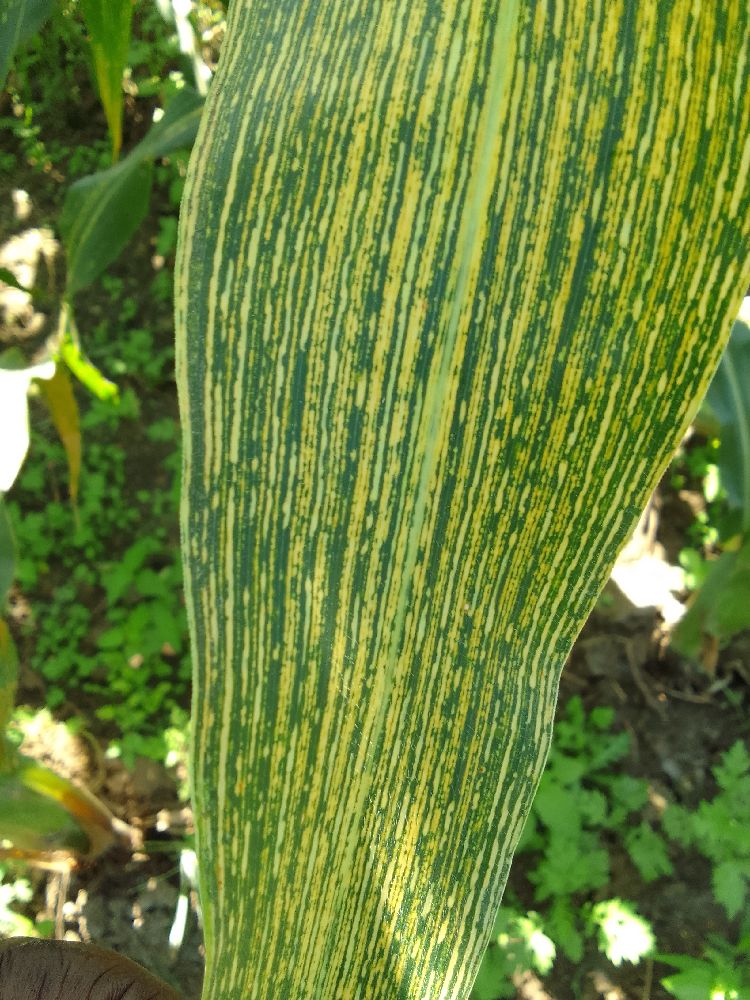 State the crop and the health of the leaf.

maize, maize streak virus
